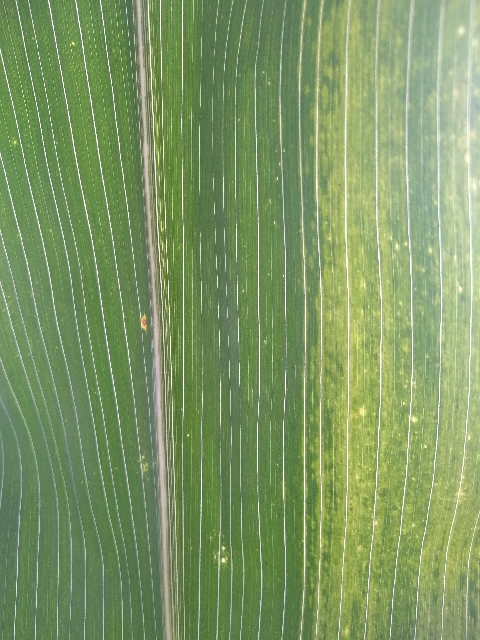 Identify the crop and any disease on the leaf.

maize, maize lethal necrosis
